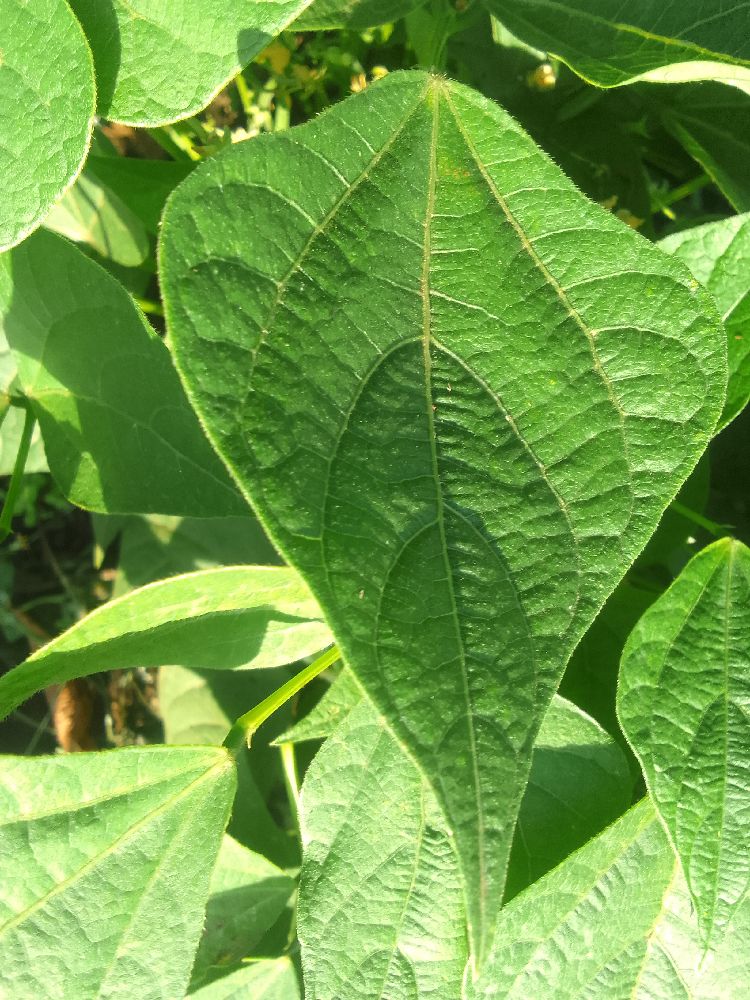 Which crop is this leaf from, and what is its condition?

common bean, healthy
